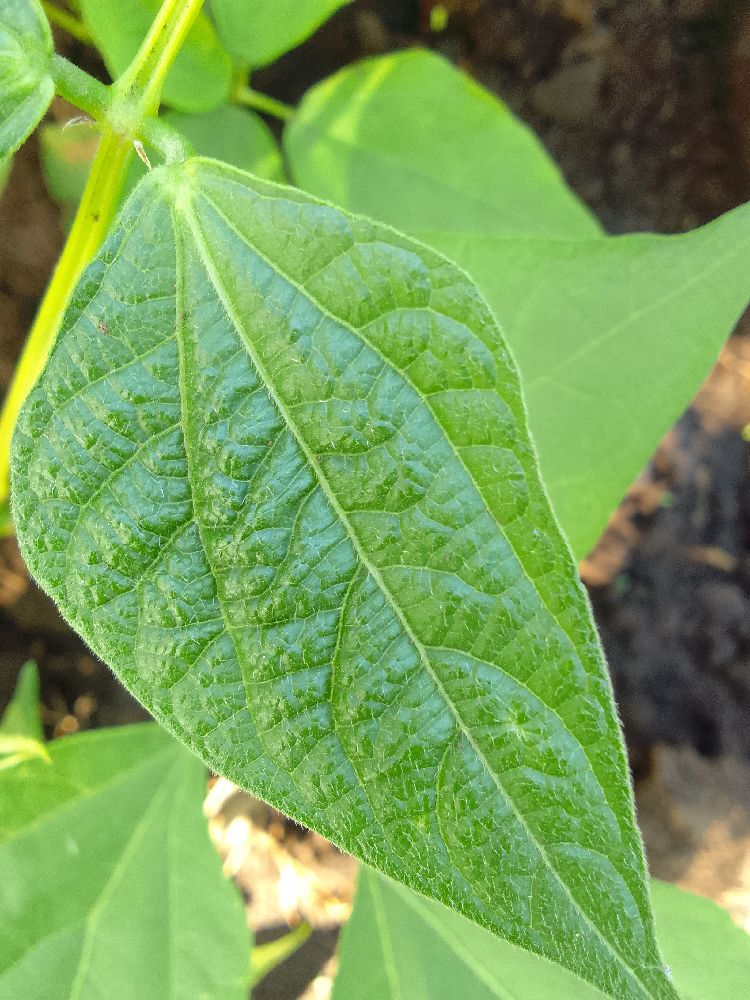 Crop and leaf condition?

common bean, healthy
